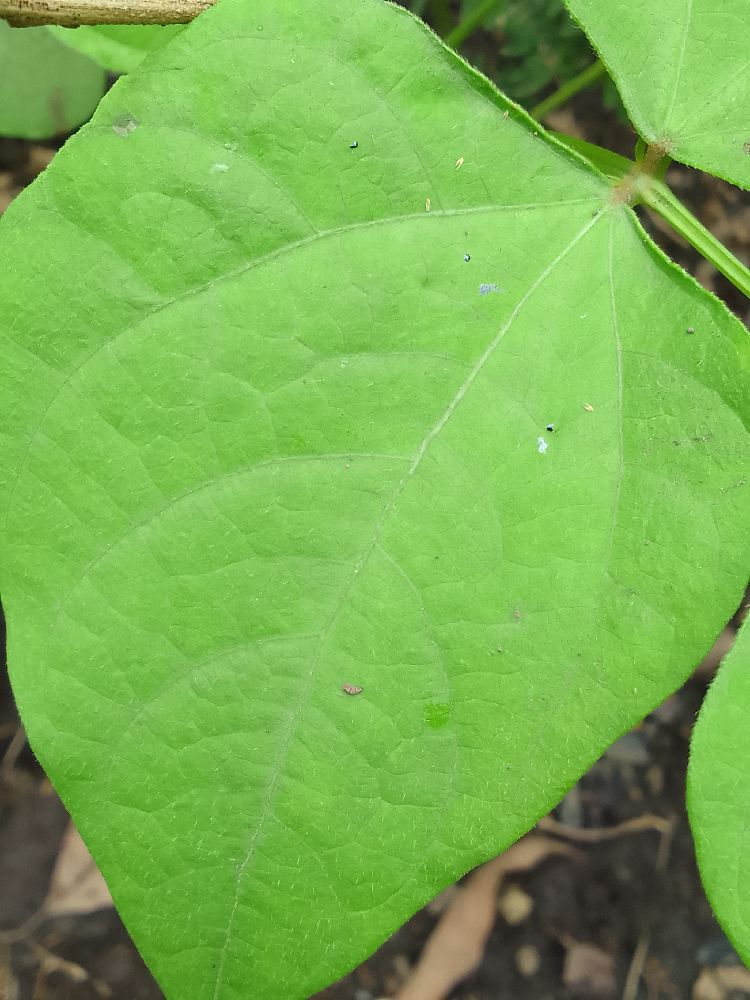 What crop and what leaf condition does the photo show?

common bean, healthy
